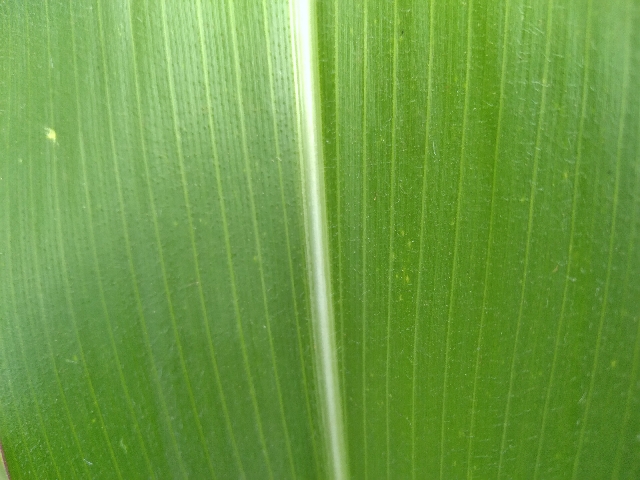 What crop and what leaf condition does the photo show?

maize, healthy
